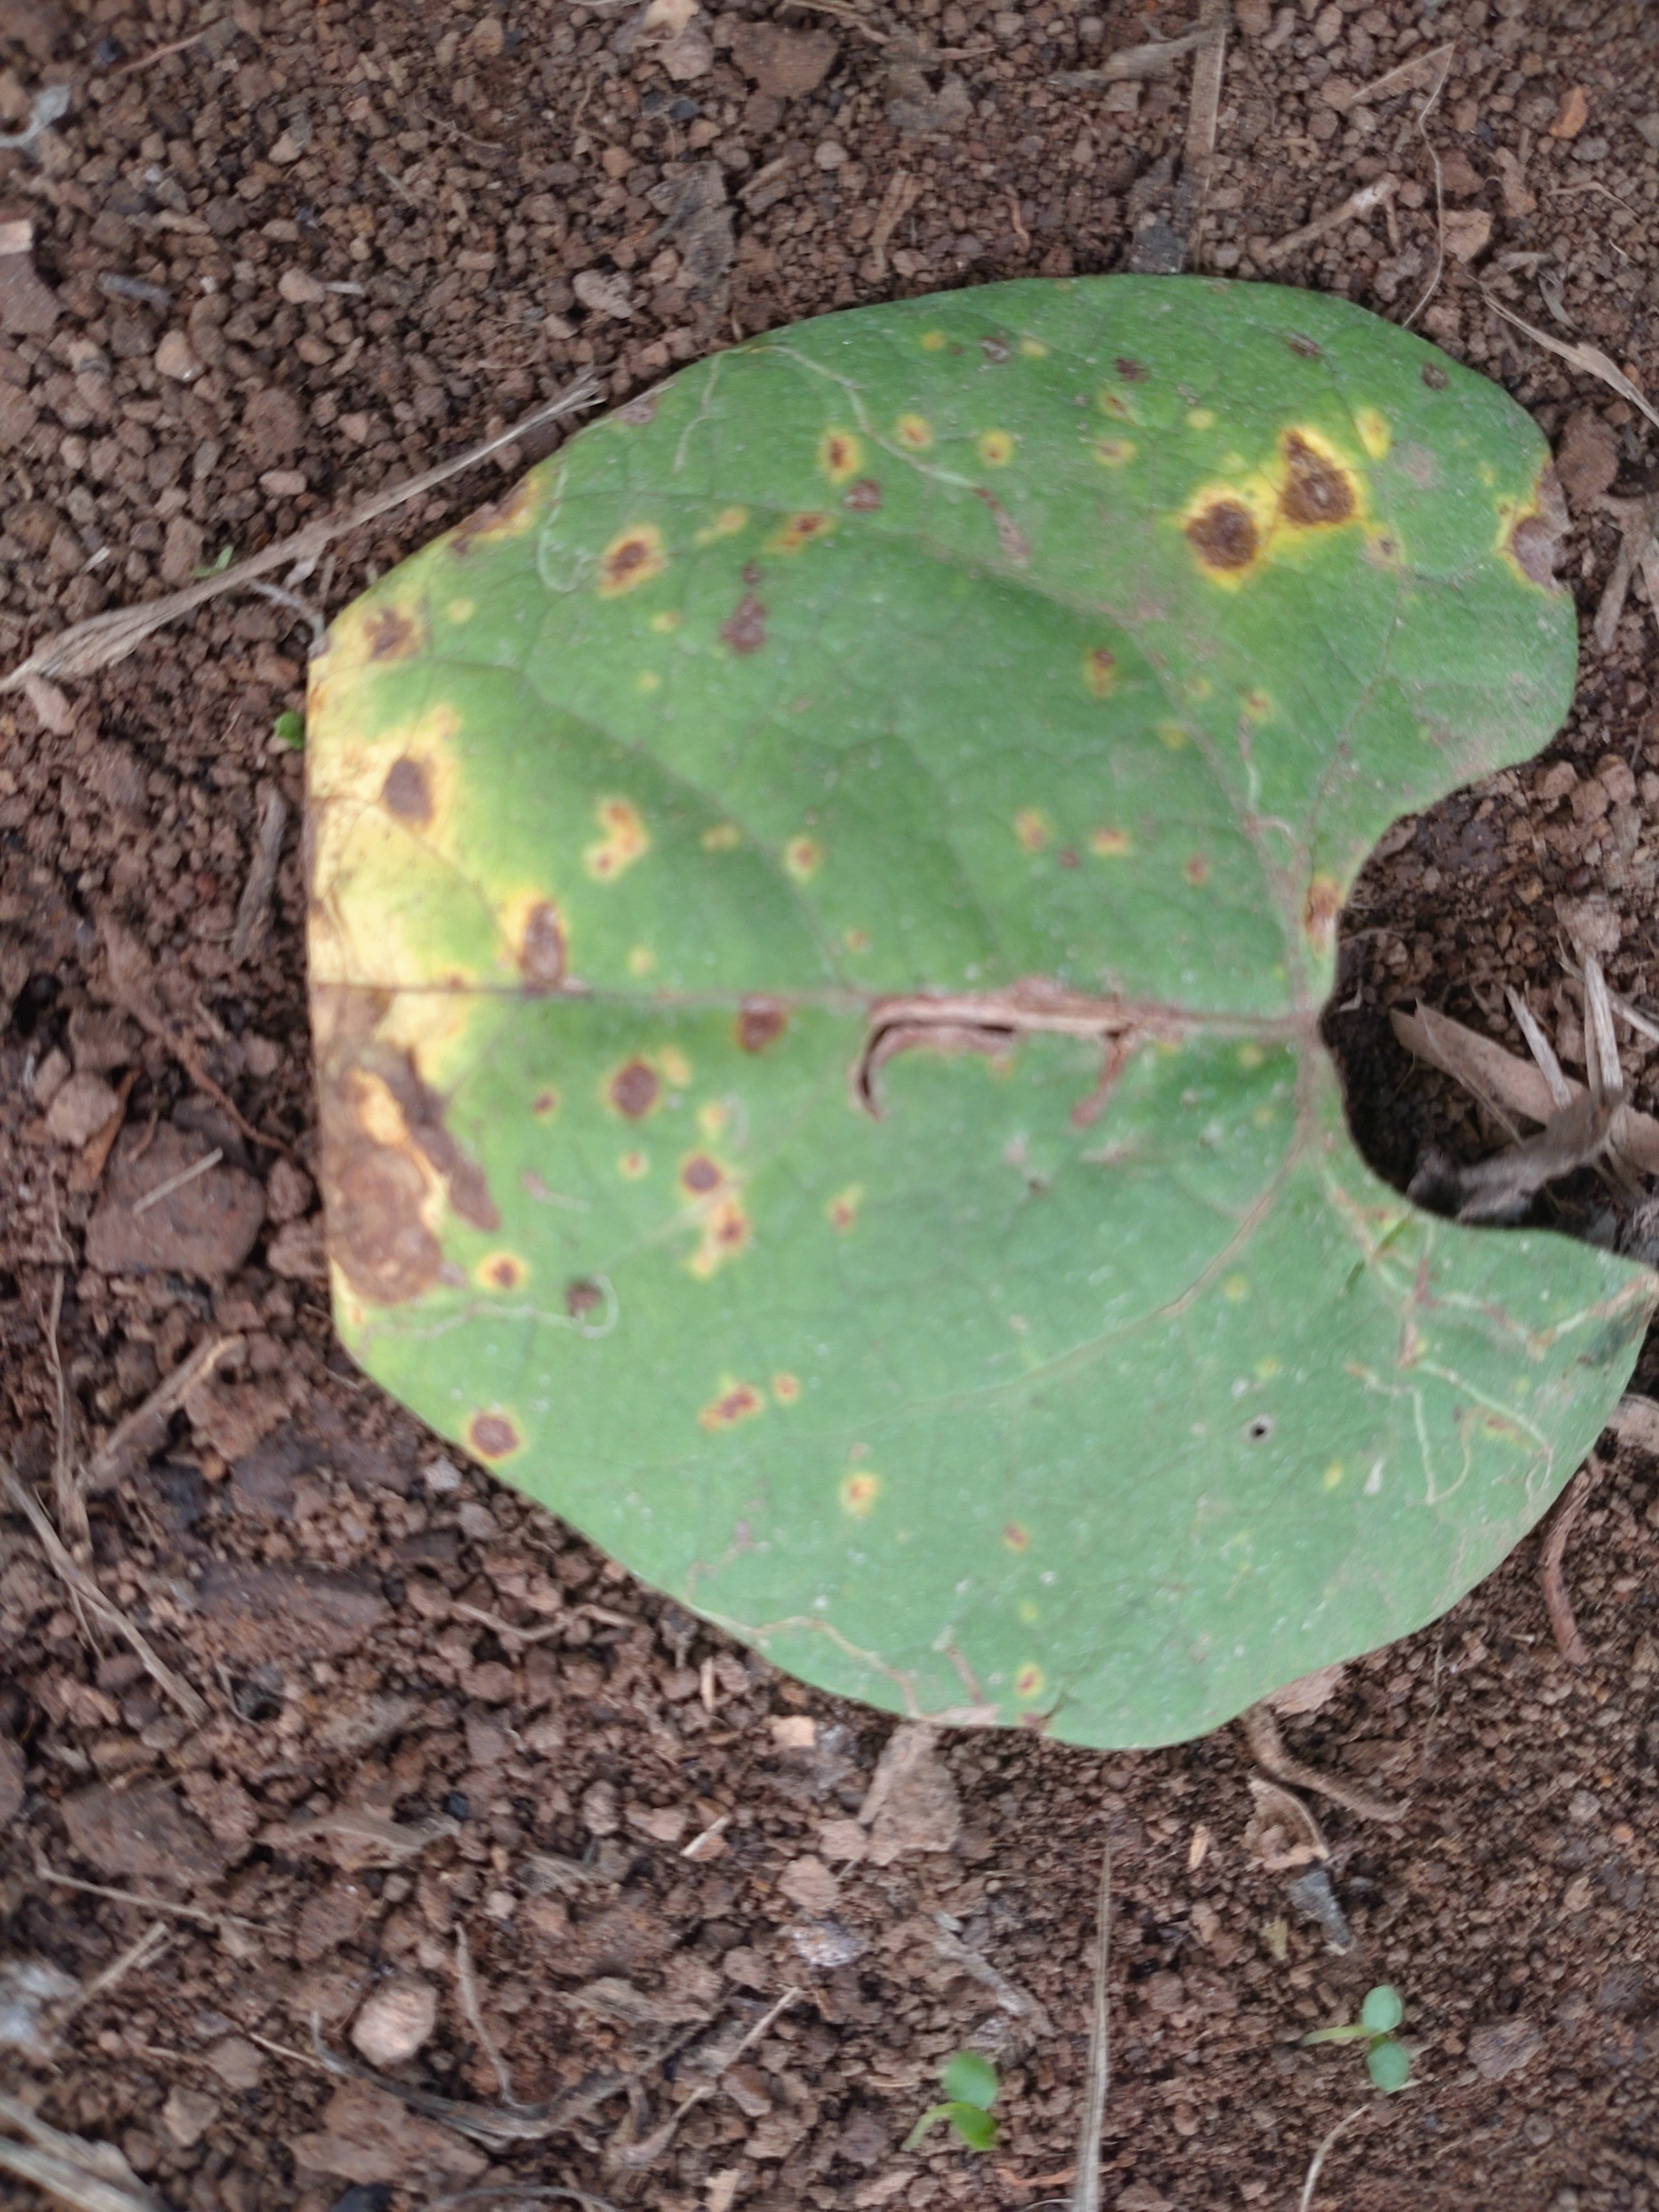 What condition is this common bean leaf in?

rust
